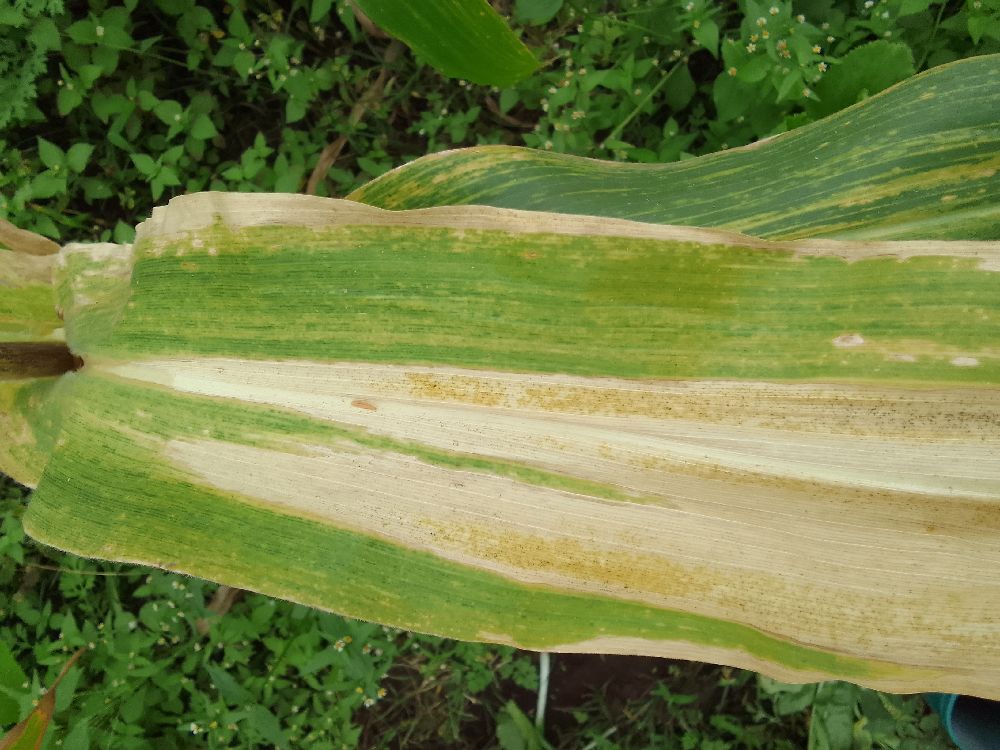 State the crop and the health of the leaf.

maize, maize lethal necrosis
